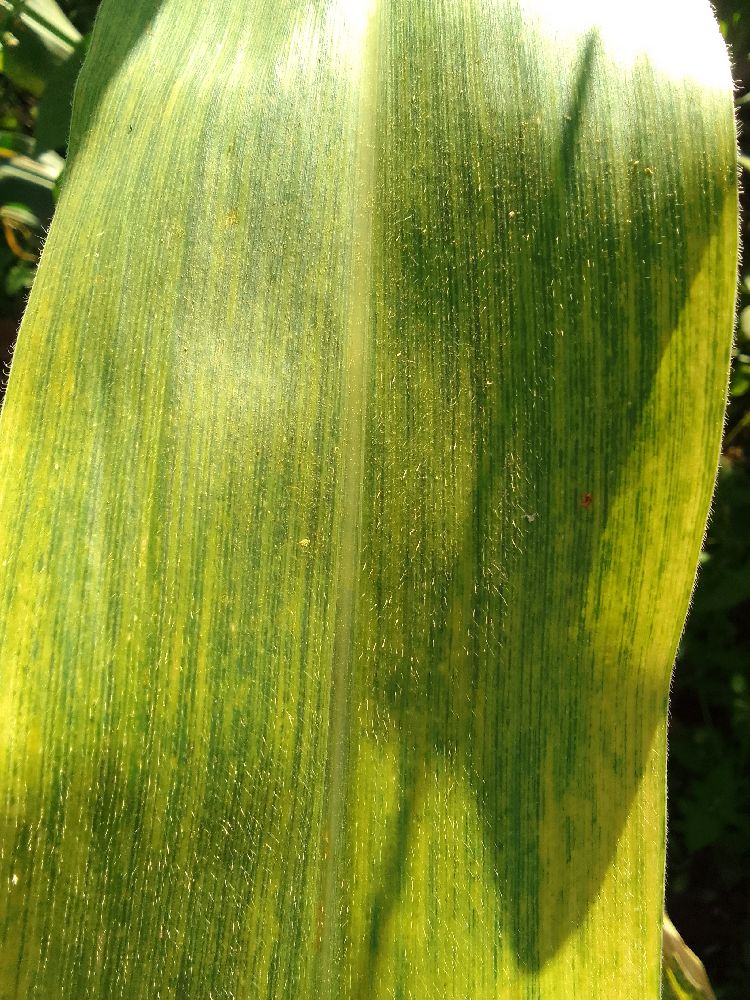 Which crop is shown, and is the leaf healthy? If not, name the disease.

maize, maize lethal necrosis
